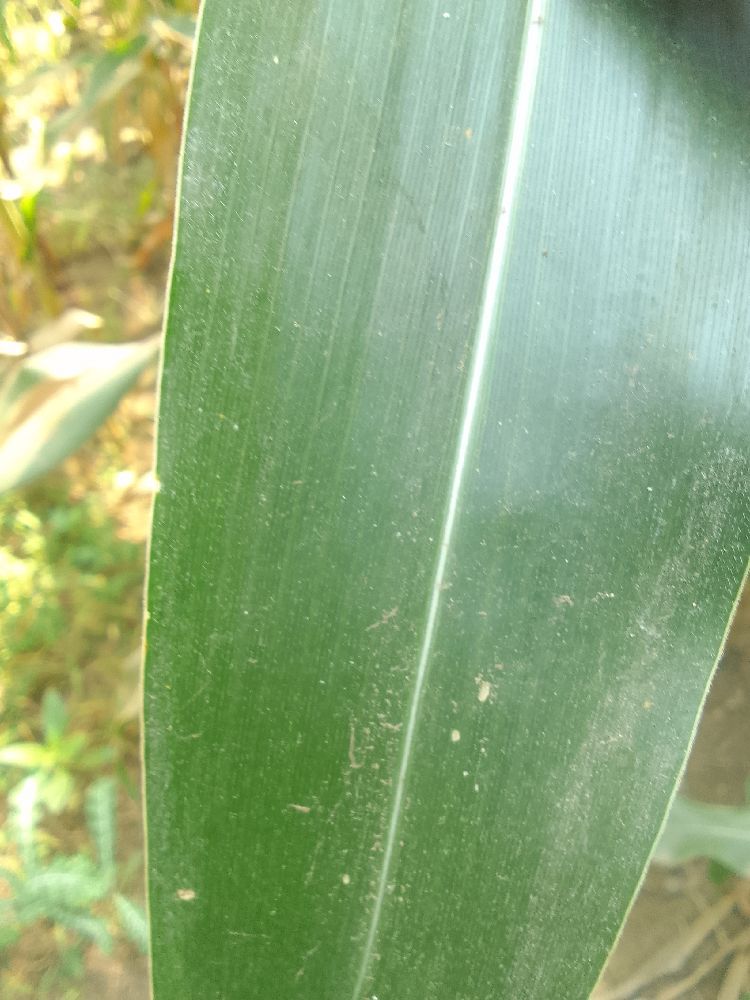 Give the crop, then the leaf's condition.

maize, healthy
